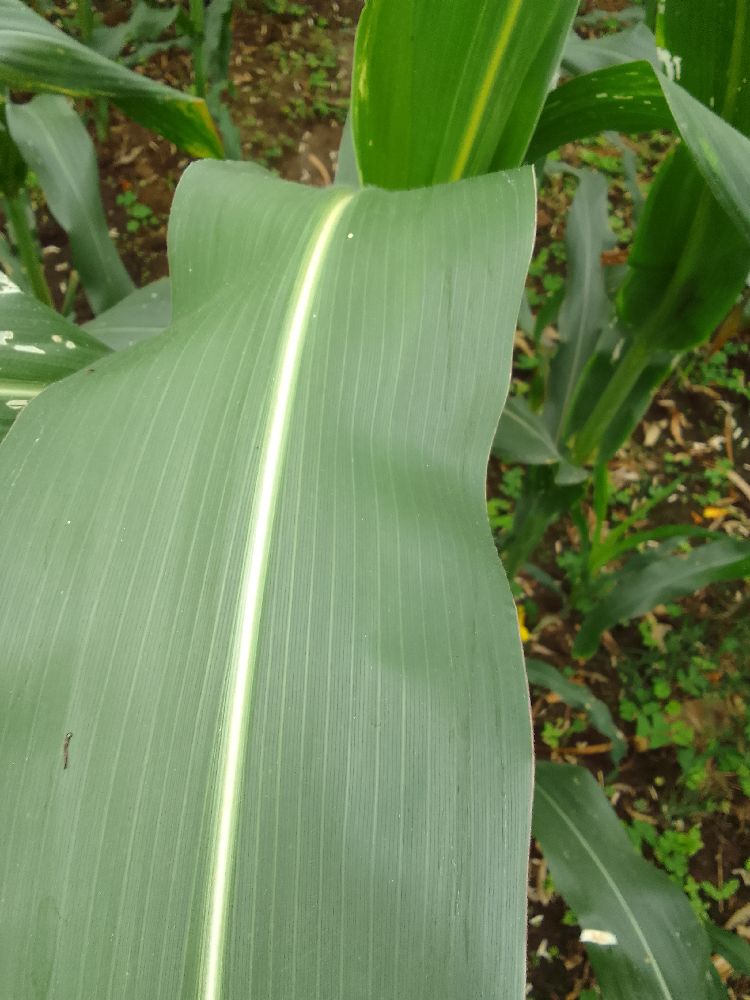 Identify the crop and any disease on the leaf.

maize, healthy
